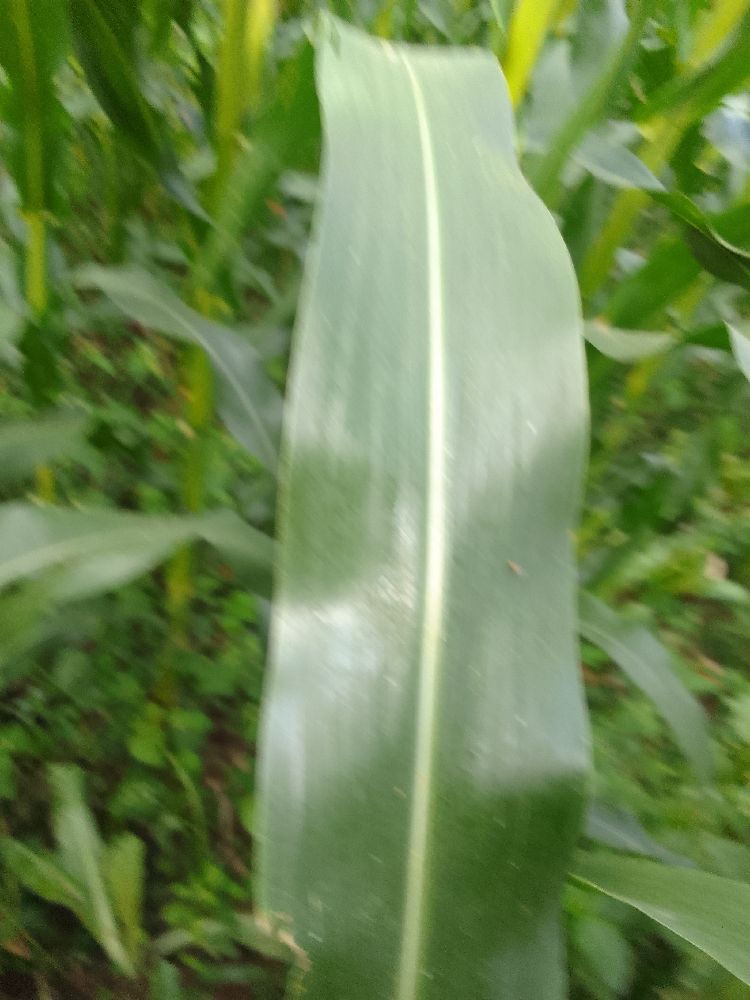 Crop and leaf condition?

maize, healthy
